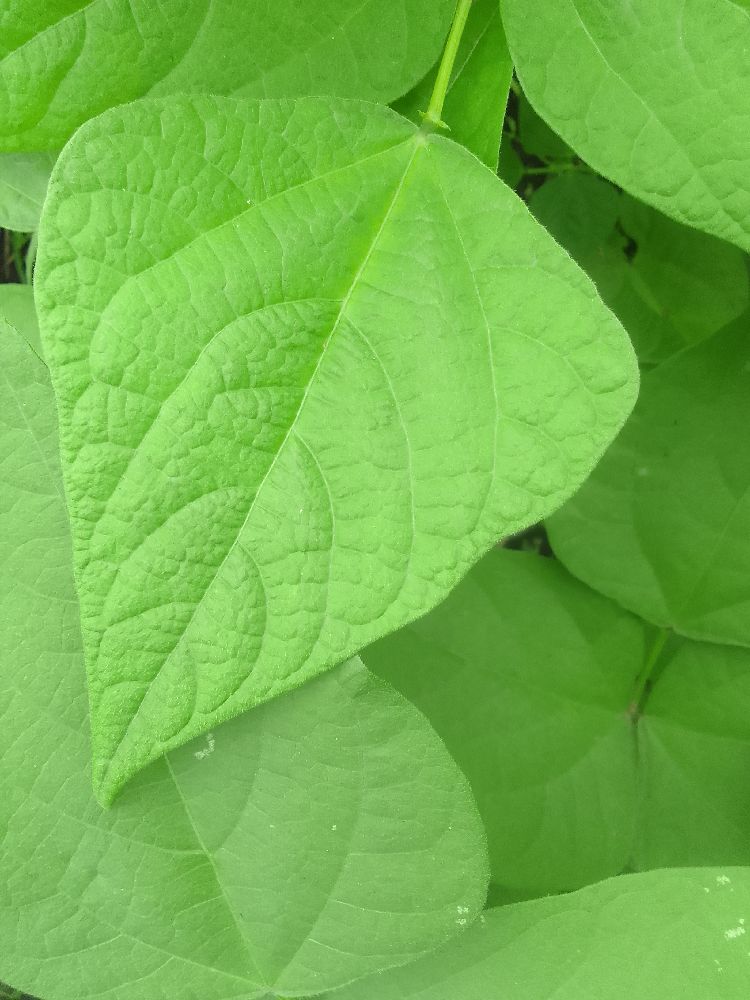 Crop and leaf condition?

common bean, healthy
